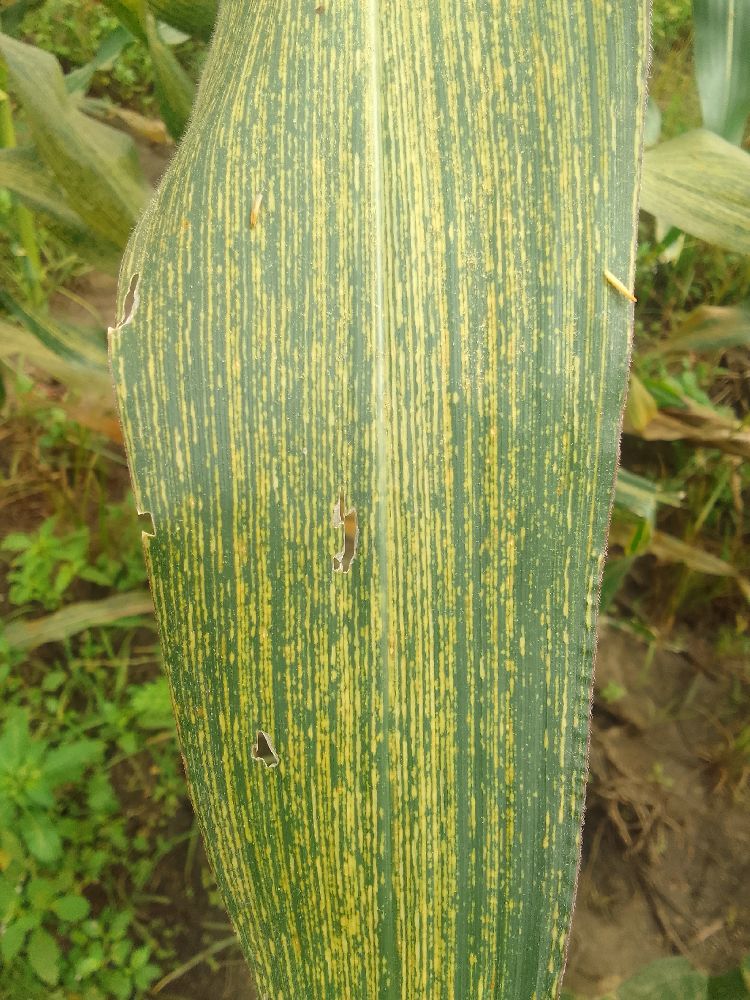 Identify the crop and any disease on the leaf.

maize, maize streak virus
